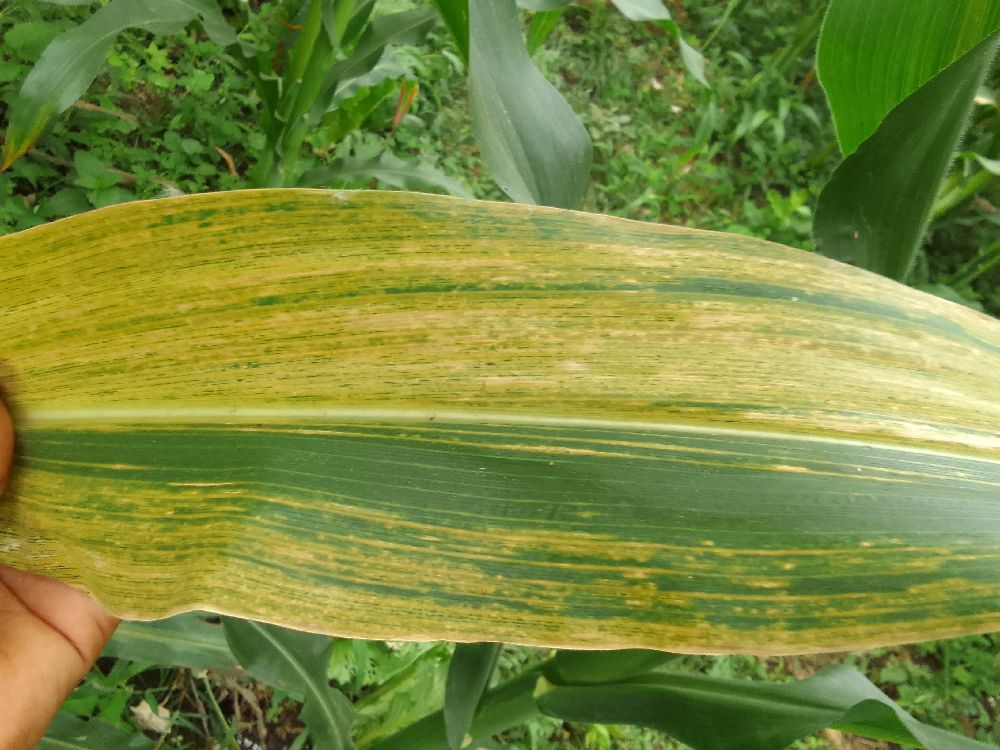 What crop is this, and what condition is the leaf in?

maize, maize lethal necrosis
